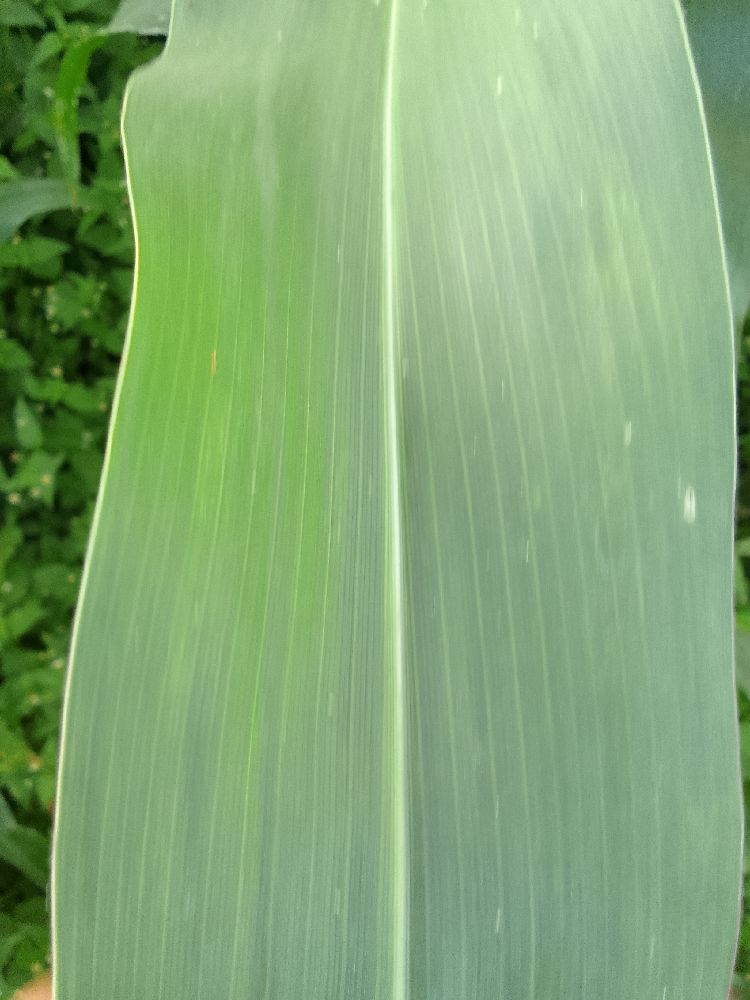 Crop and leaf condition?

maize, healthy
